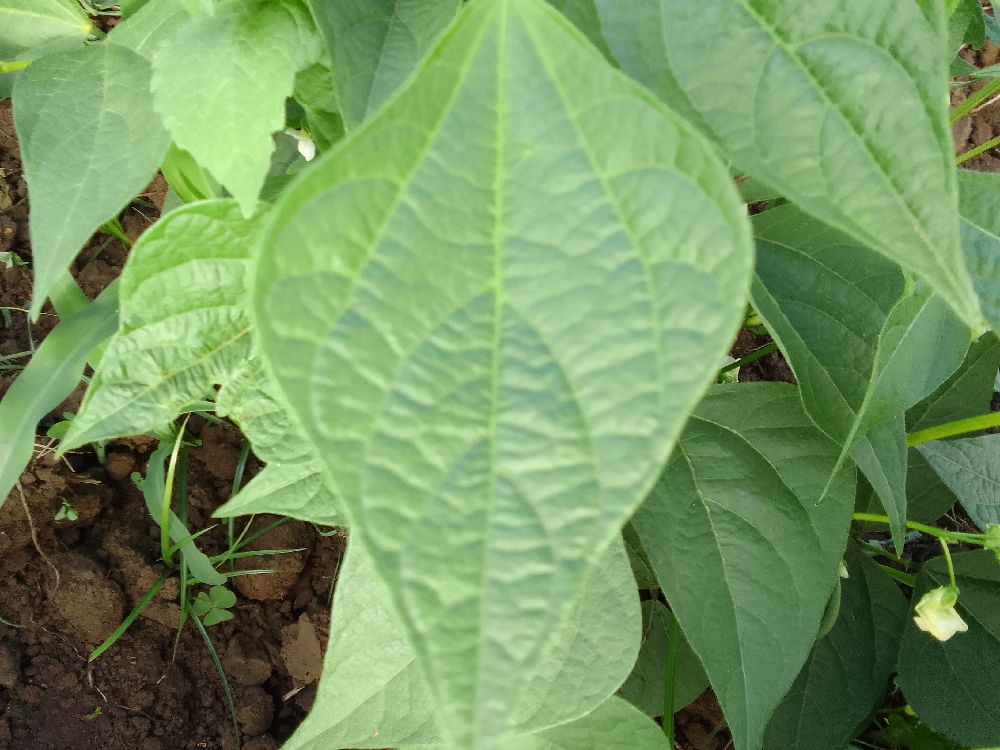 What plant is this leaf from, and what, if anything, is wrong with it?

common bean, healthy
